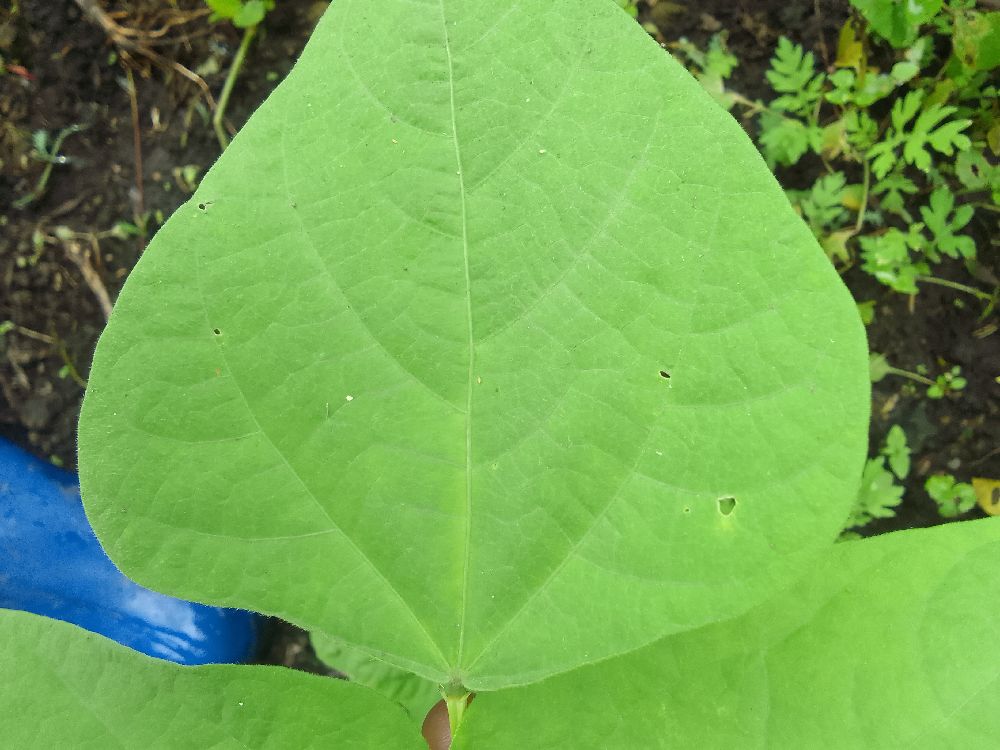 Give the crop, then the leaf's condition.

common bean, healthy
